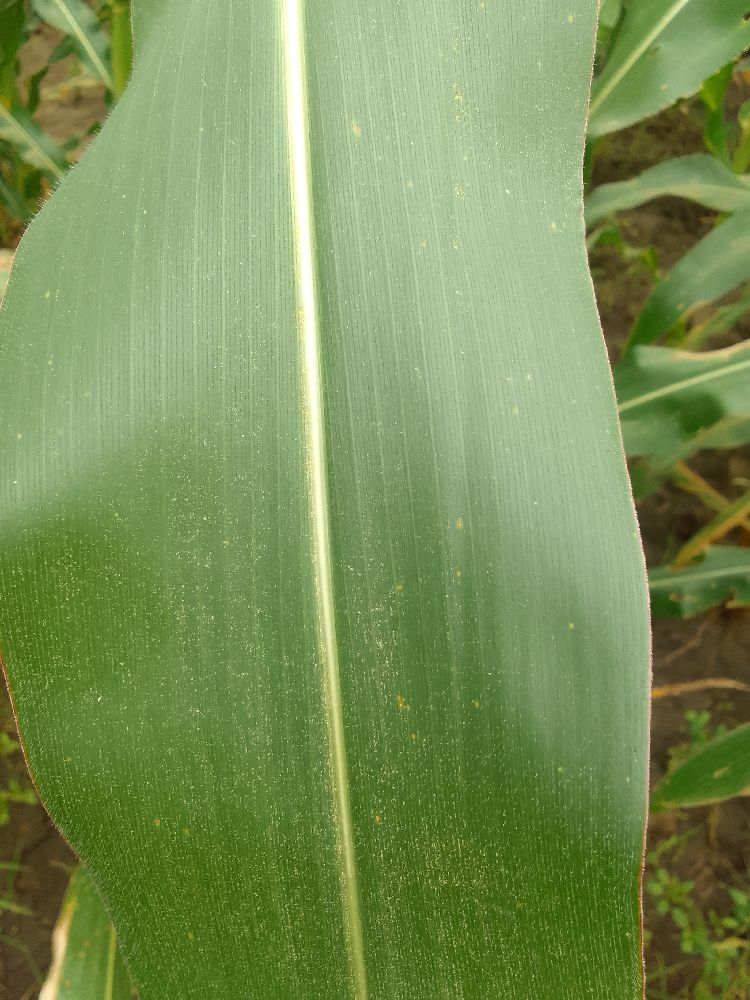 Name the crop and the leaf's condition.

maize, healthy
